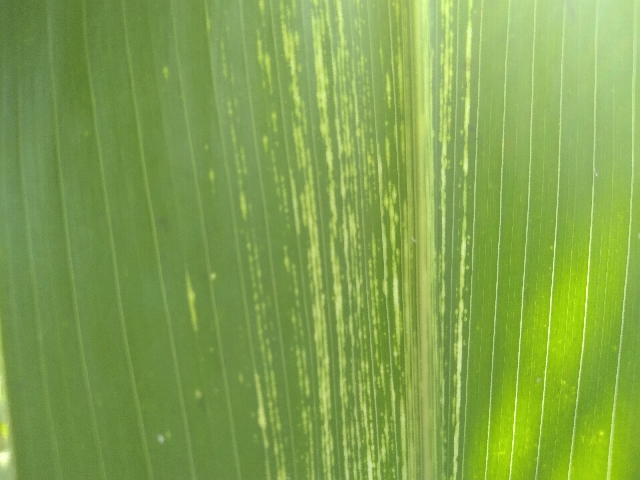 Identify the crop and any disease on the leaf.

maize, maize streak virus
